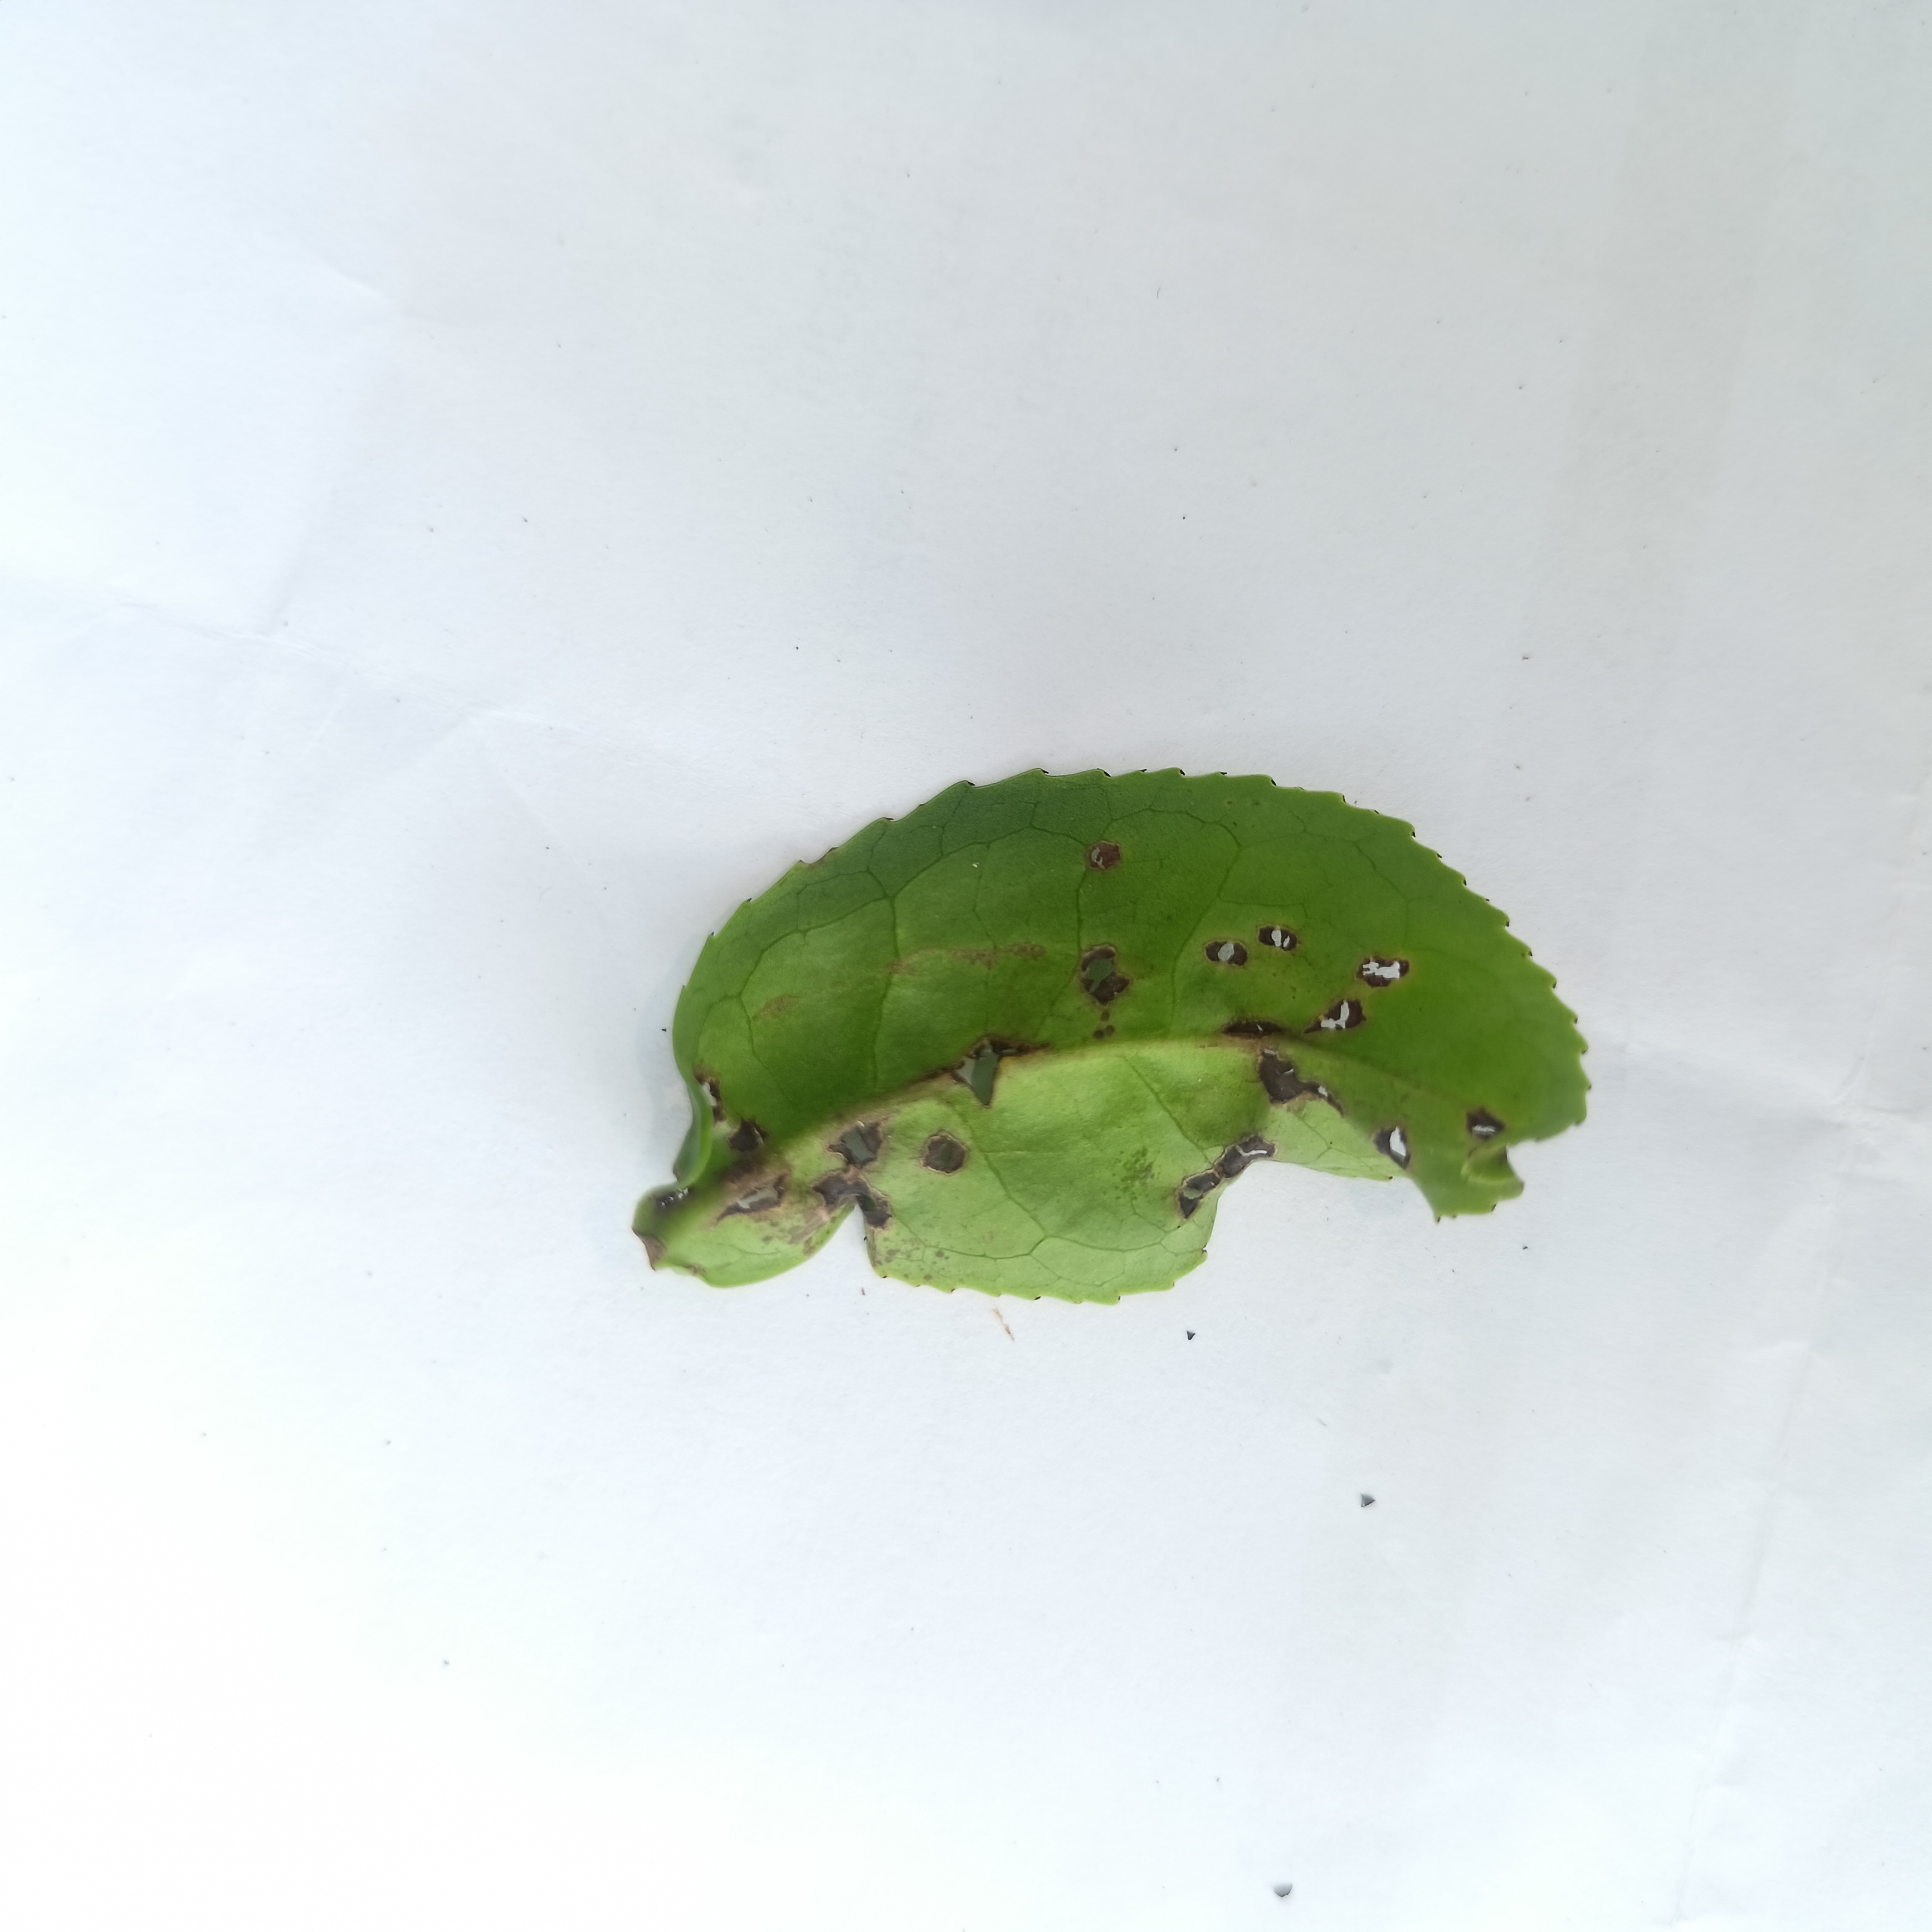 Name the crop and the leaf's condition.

tea, helopeltis
